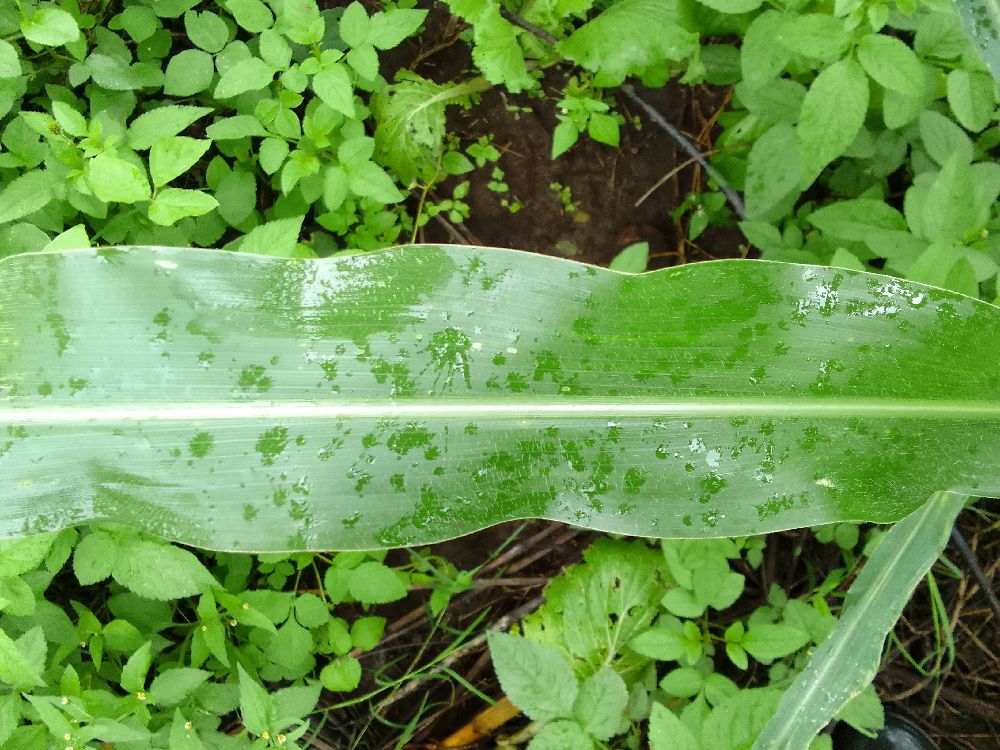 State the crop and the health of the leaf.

maize, healthy
